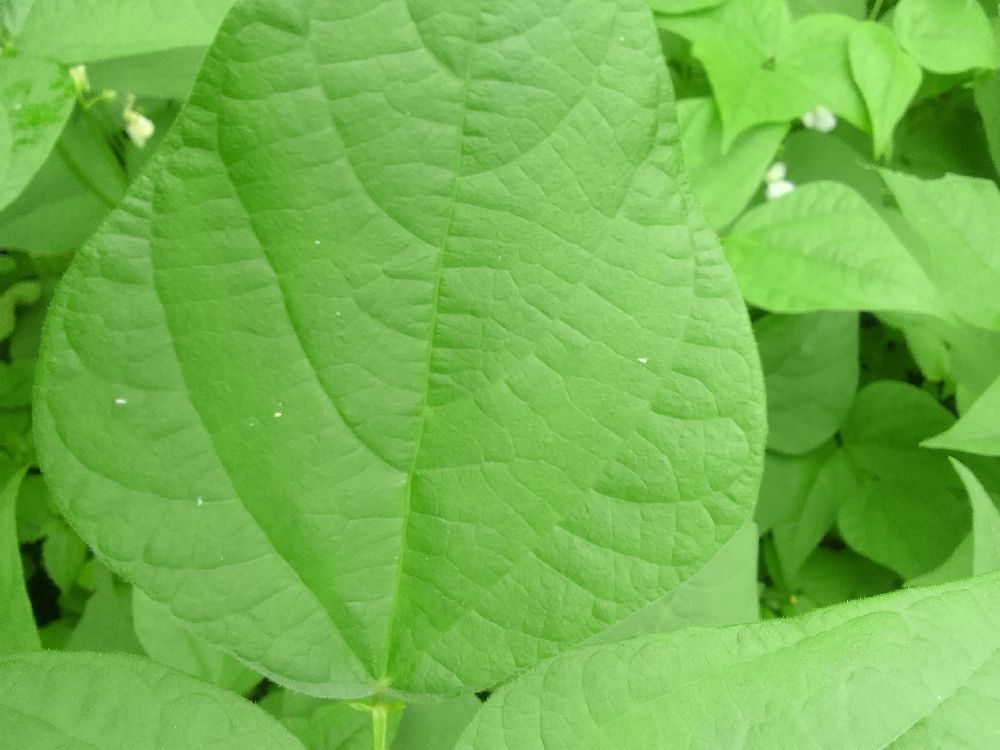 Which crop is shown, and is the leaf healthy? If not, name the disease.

common bean, healthy
